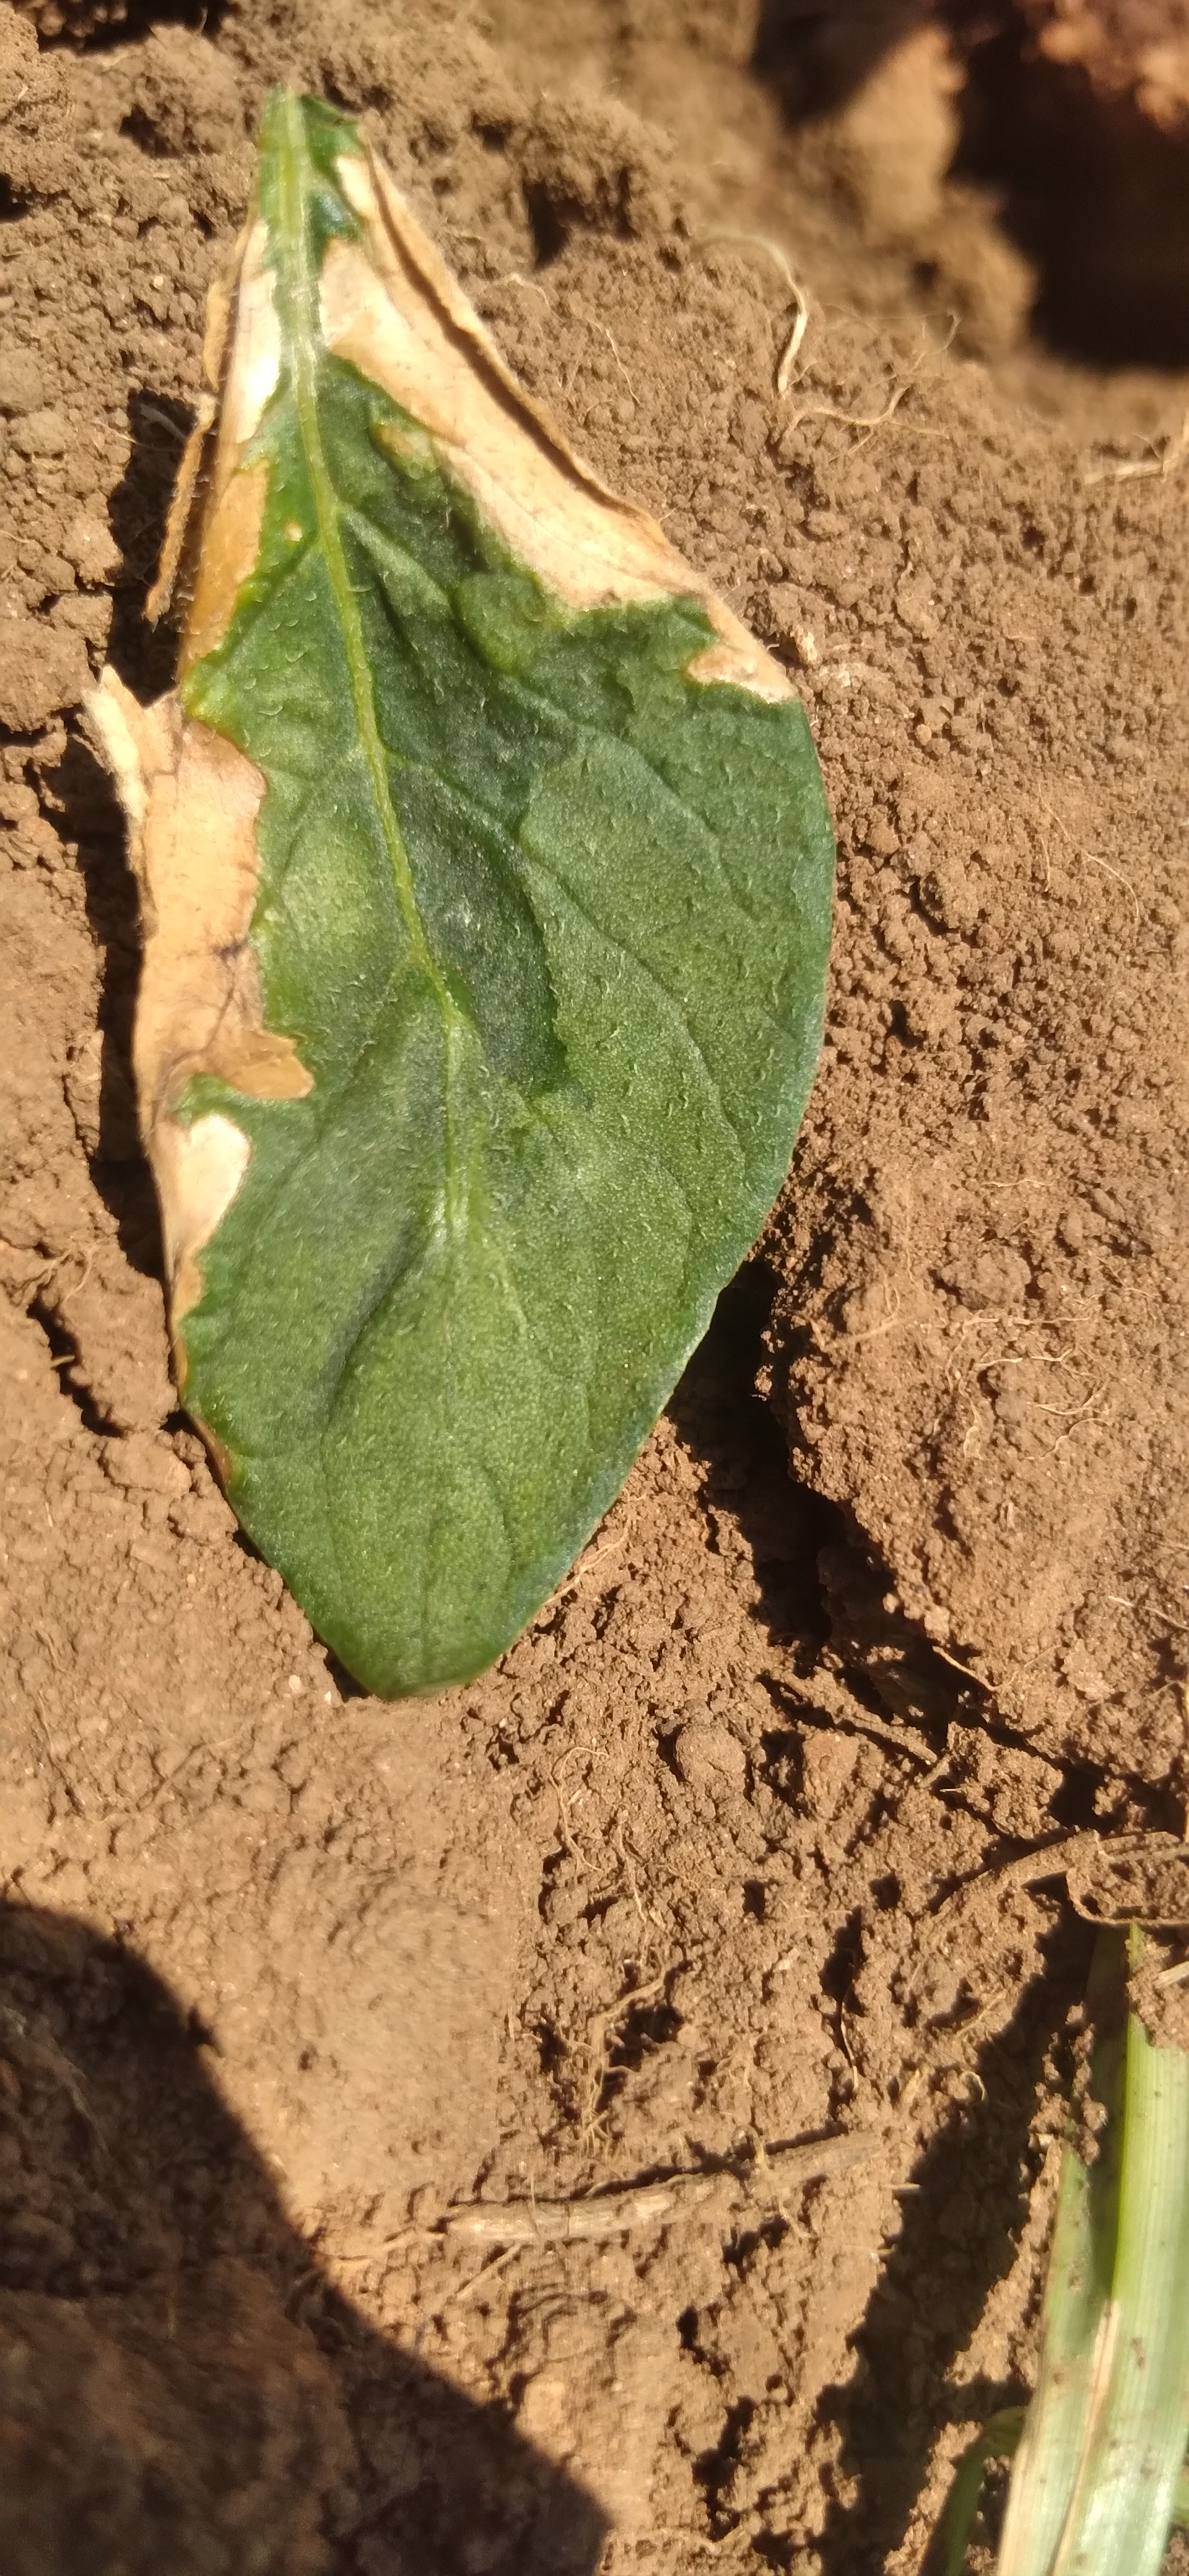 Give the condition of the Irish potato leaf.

early blight
